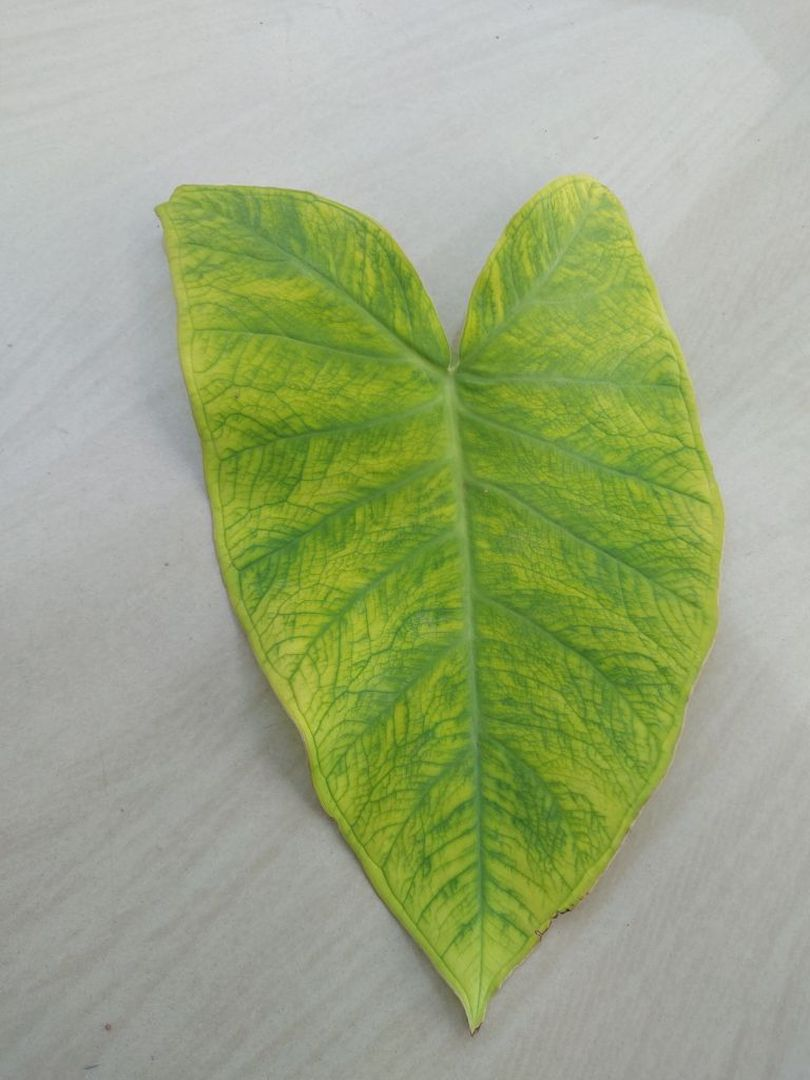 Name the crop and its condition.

taro, mosaic
